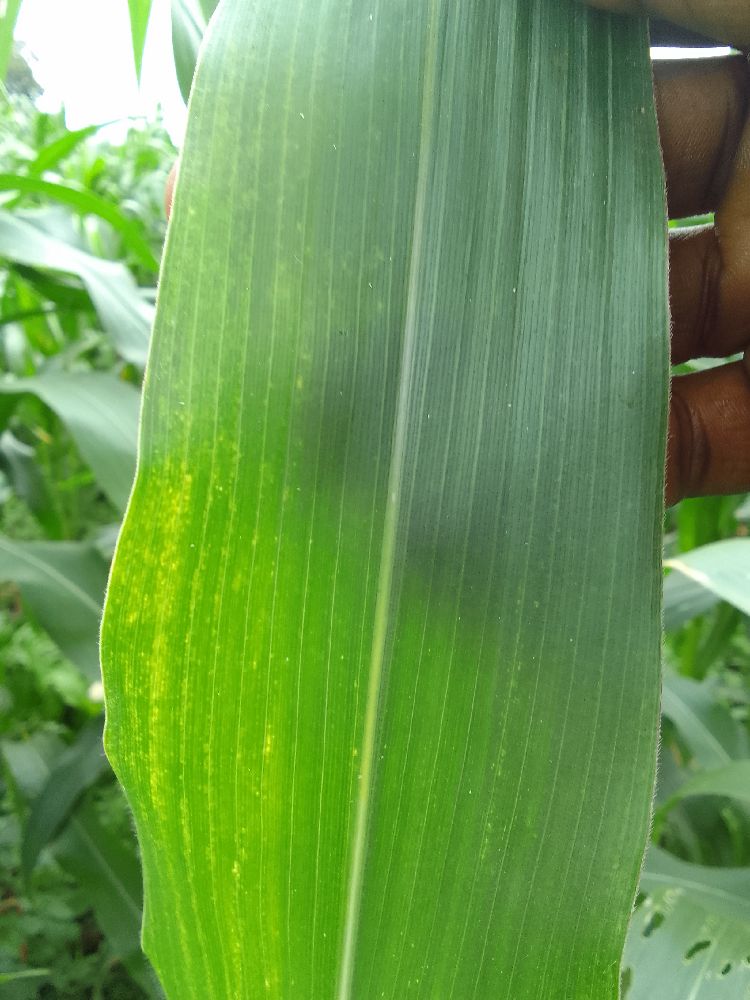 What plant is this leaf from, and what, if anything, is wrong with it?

maize, healthy
